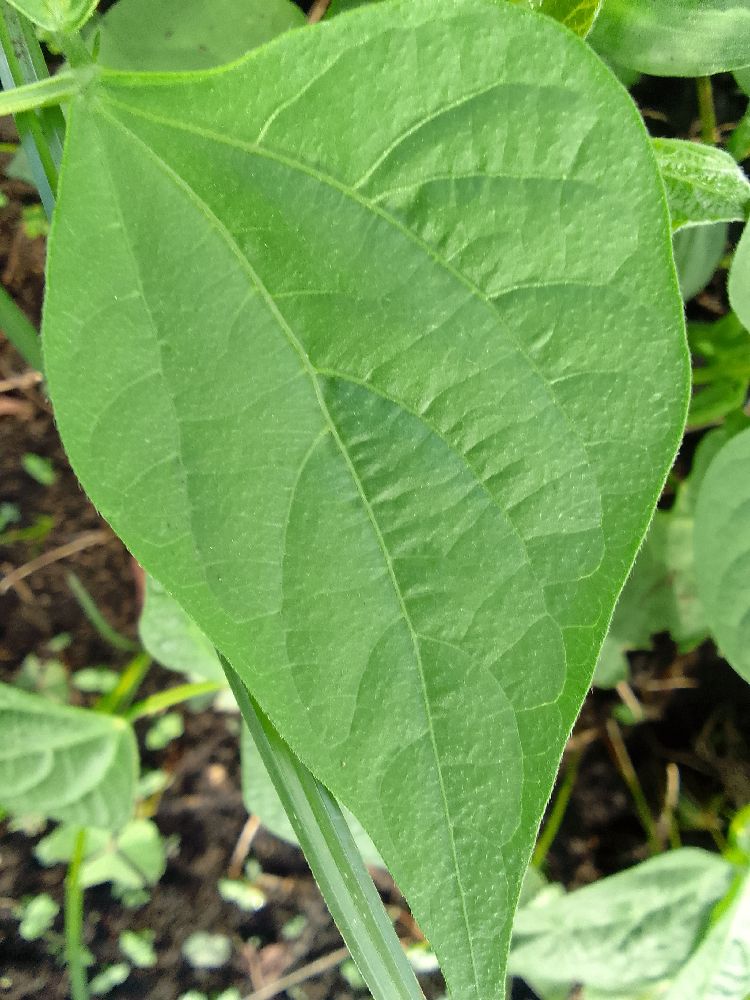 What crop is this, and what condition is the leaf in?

common bean, healthy
